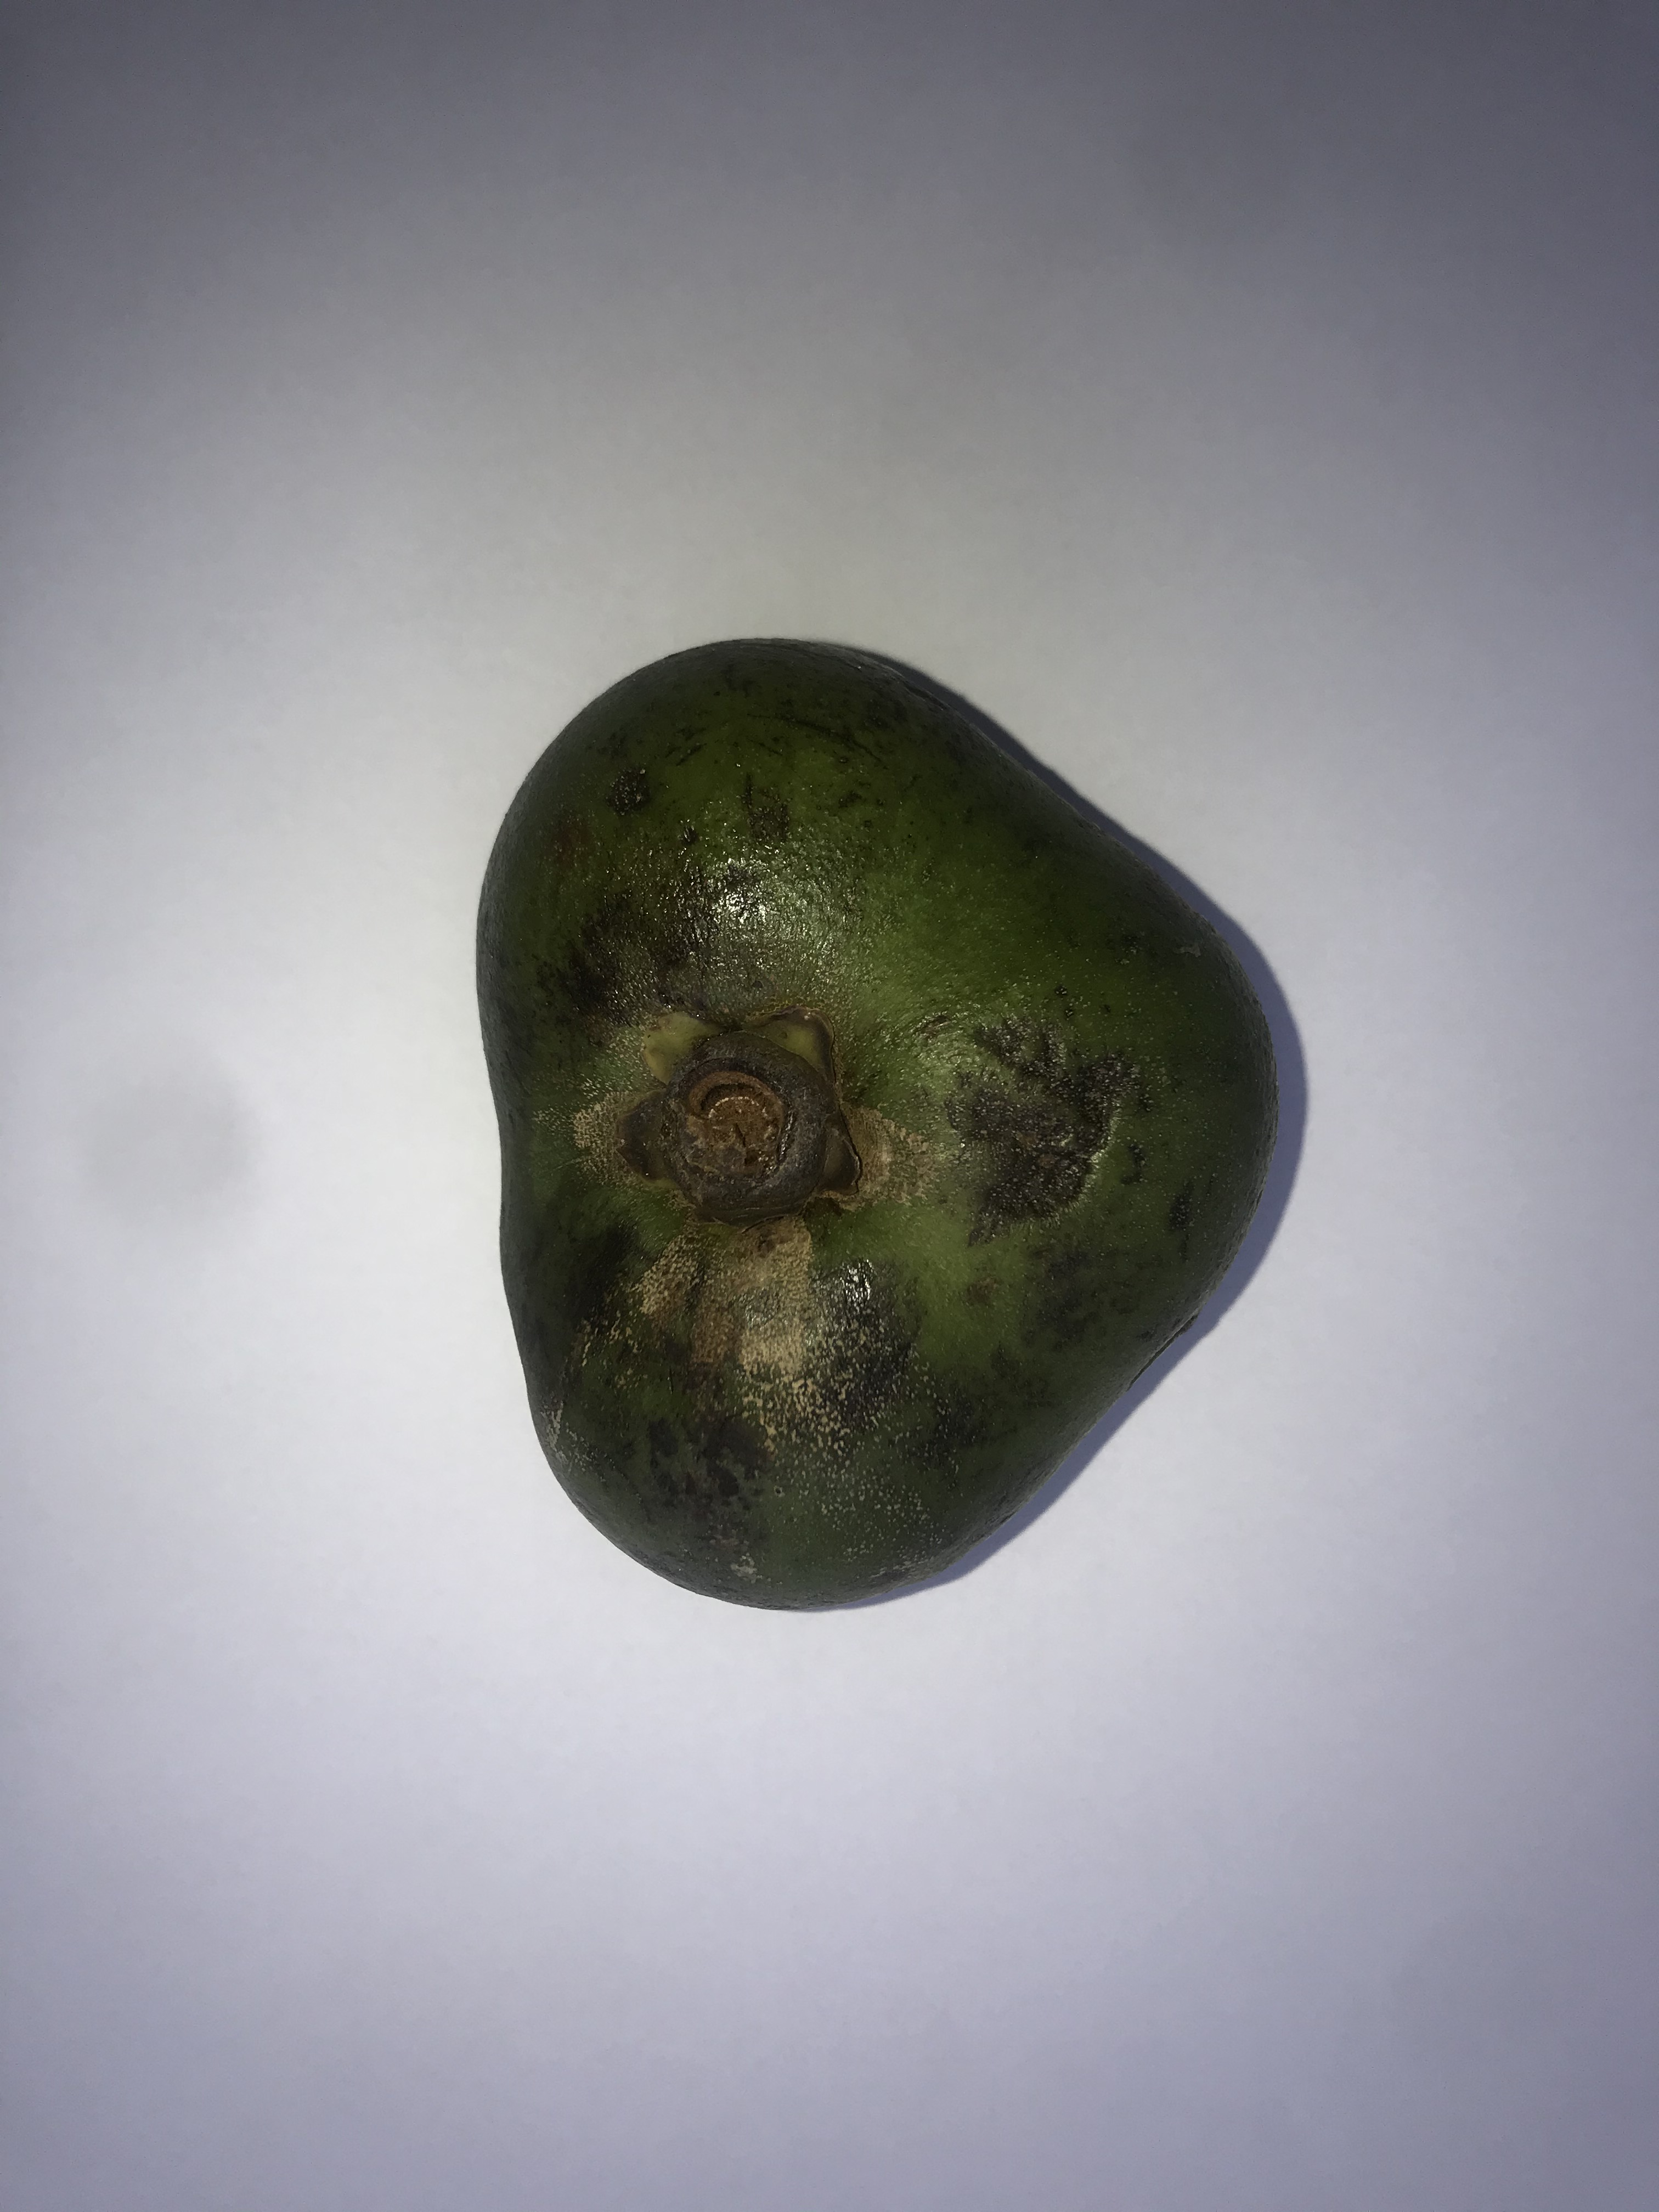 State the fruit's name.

pequi
